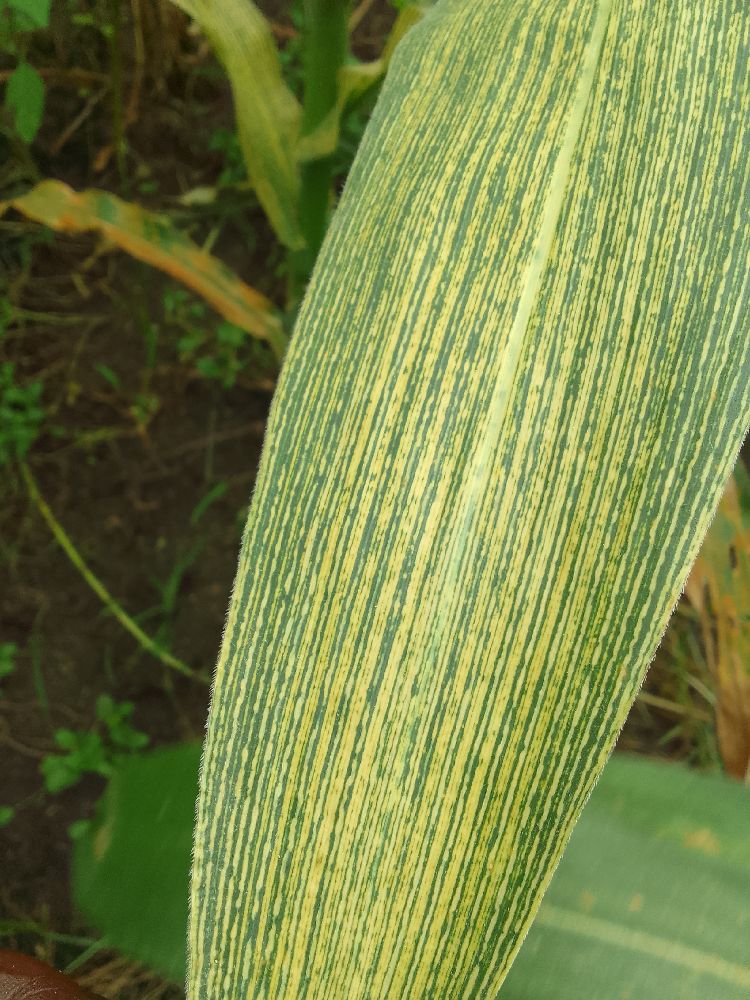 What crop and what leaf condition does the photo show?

maize, maize streak virus
